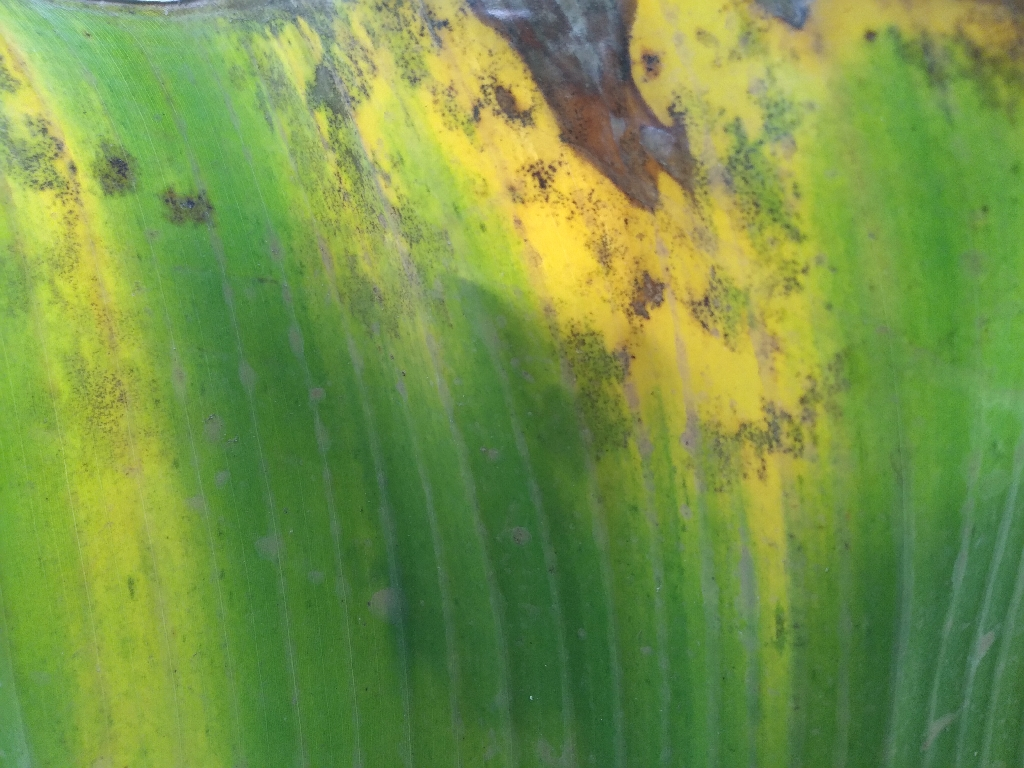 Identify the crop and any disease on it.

banana, black sigatoka
